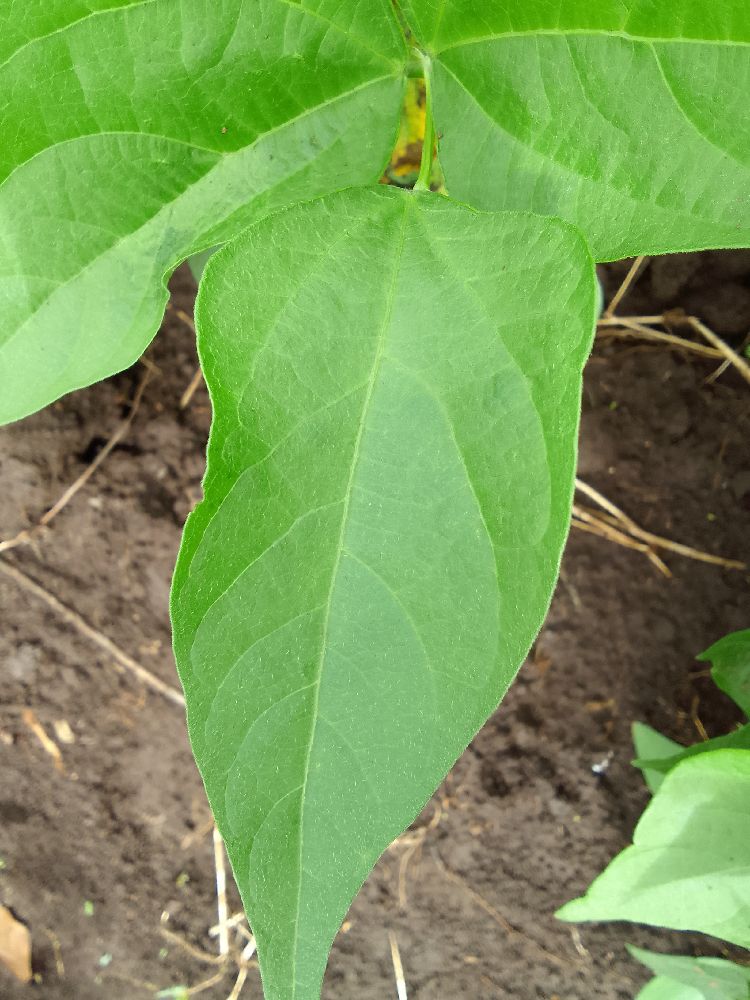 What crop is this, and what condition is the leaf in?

common bean, healthy
